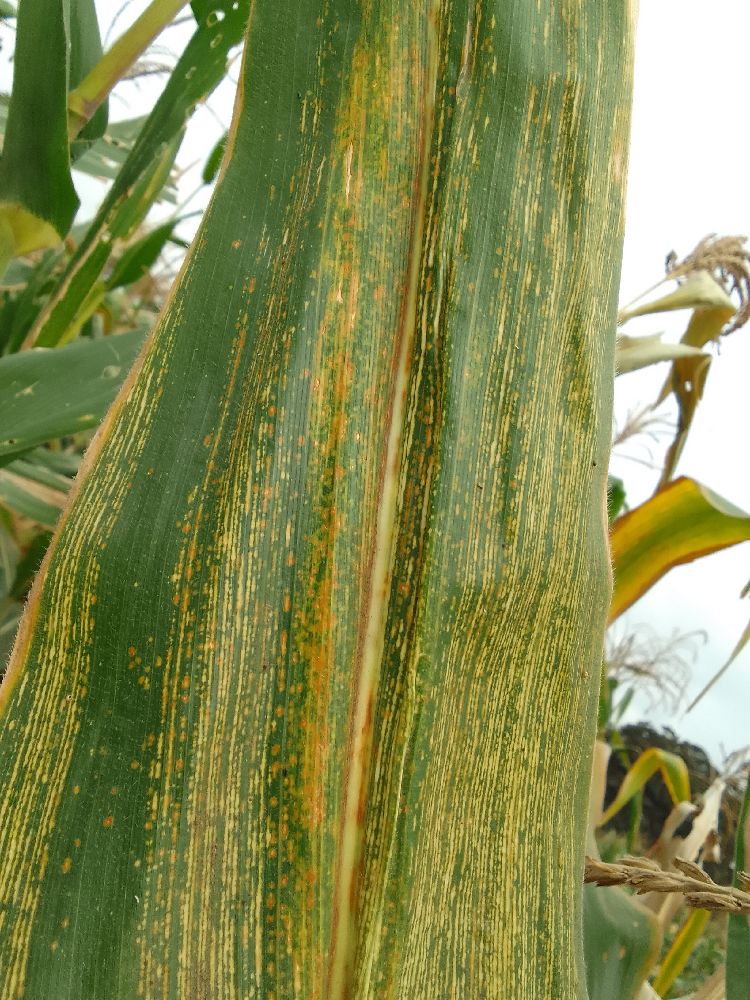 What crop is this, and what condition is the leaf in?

maize, maize streak virus
